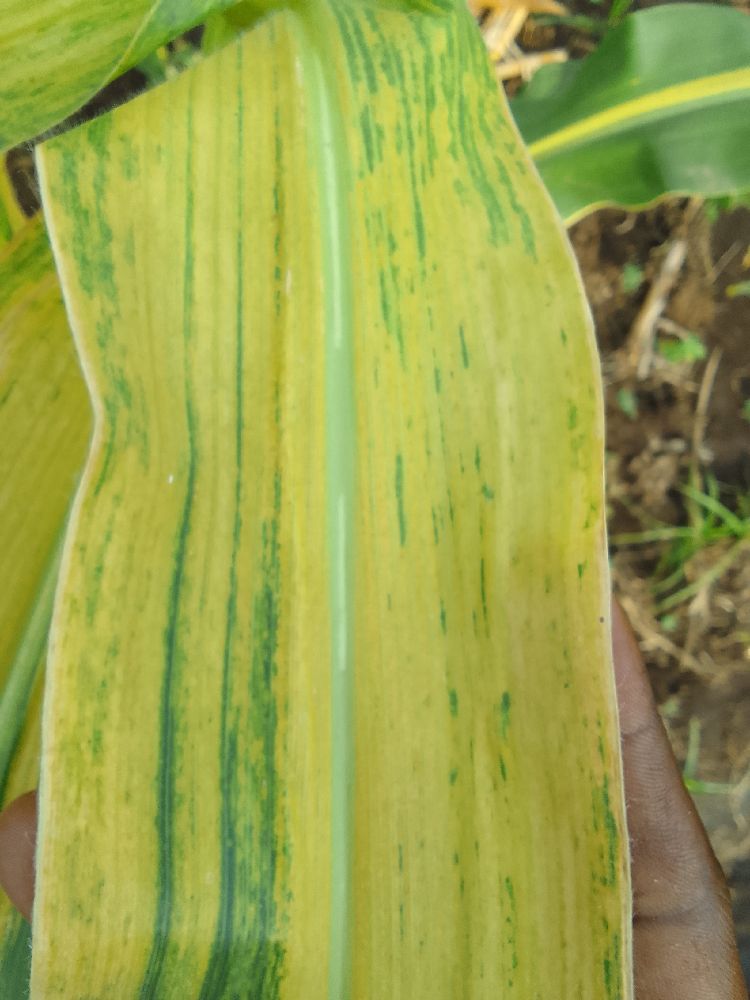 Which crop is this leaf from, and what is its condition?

maize, maize lethal necrosis
